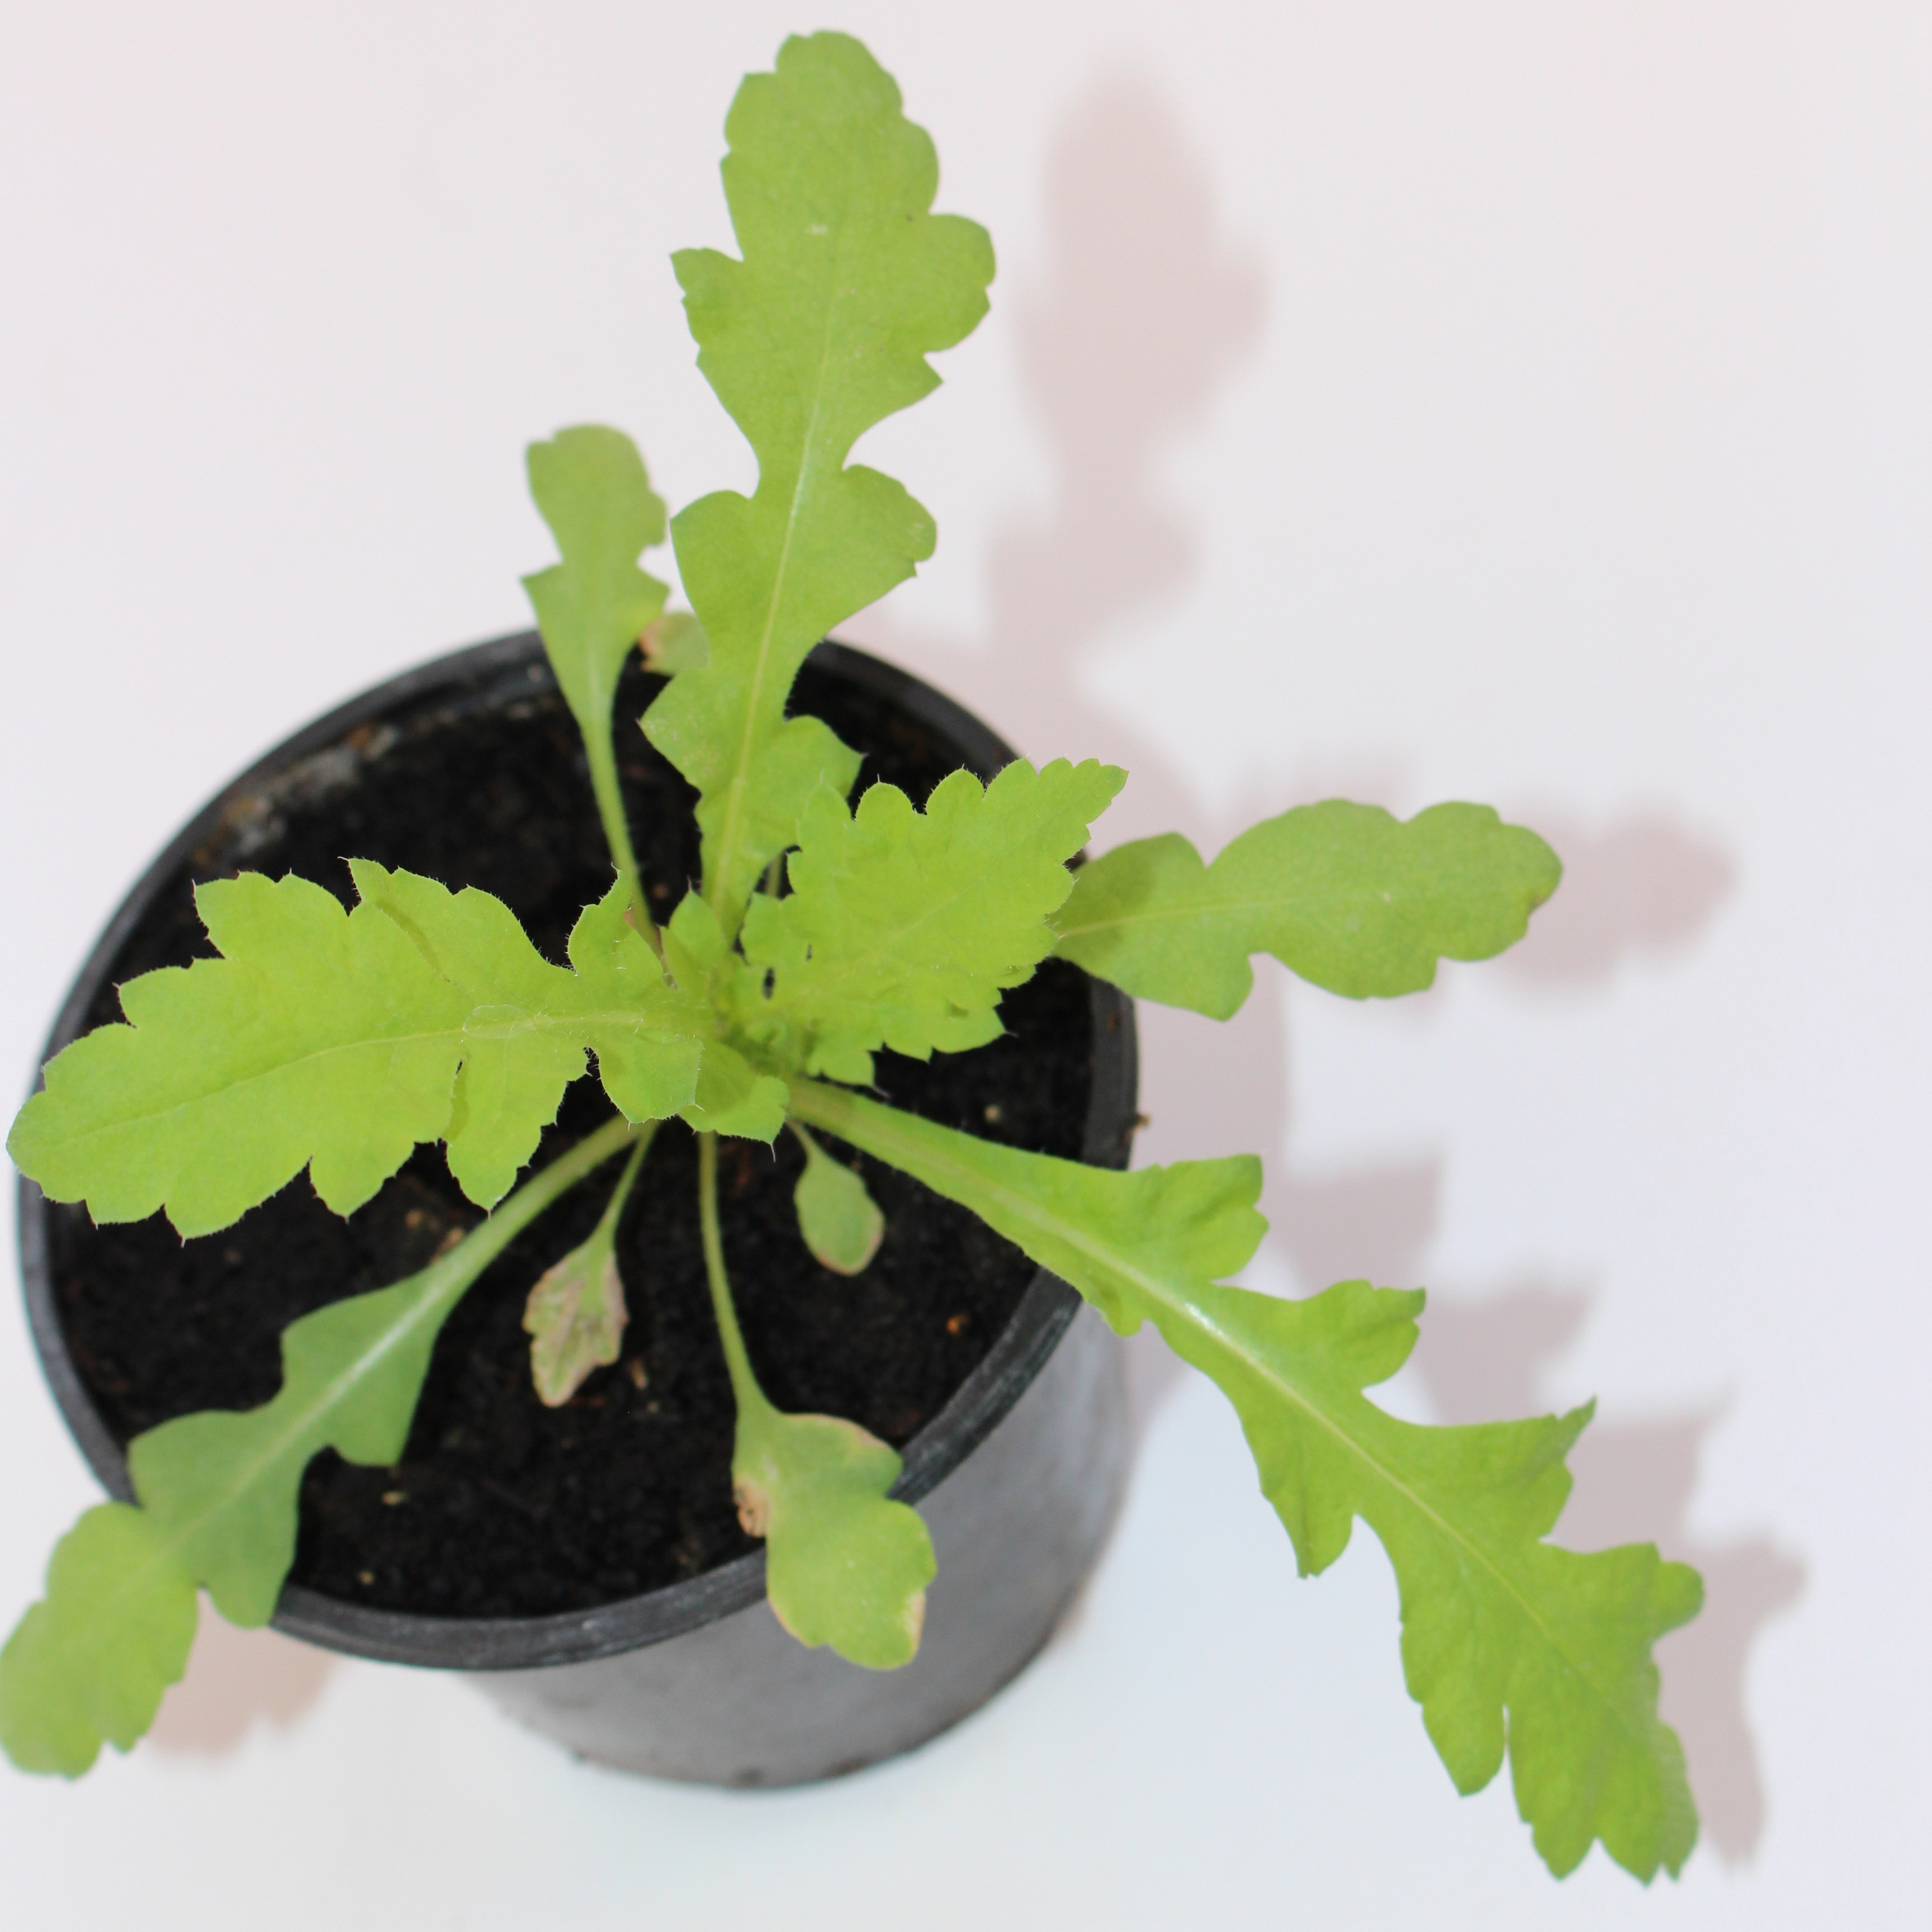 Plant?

Papaver rhoeas
